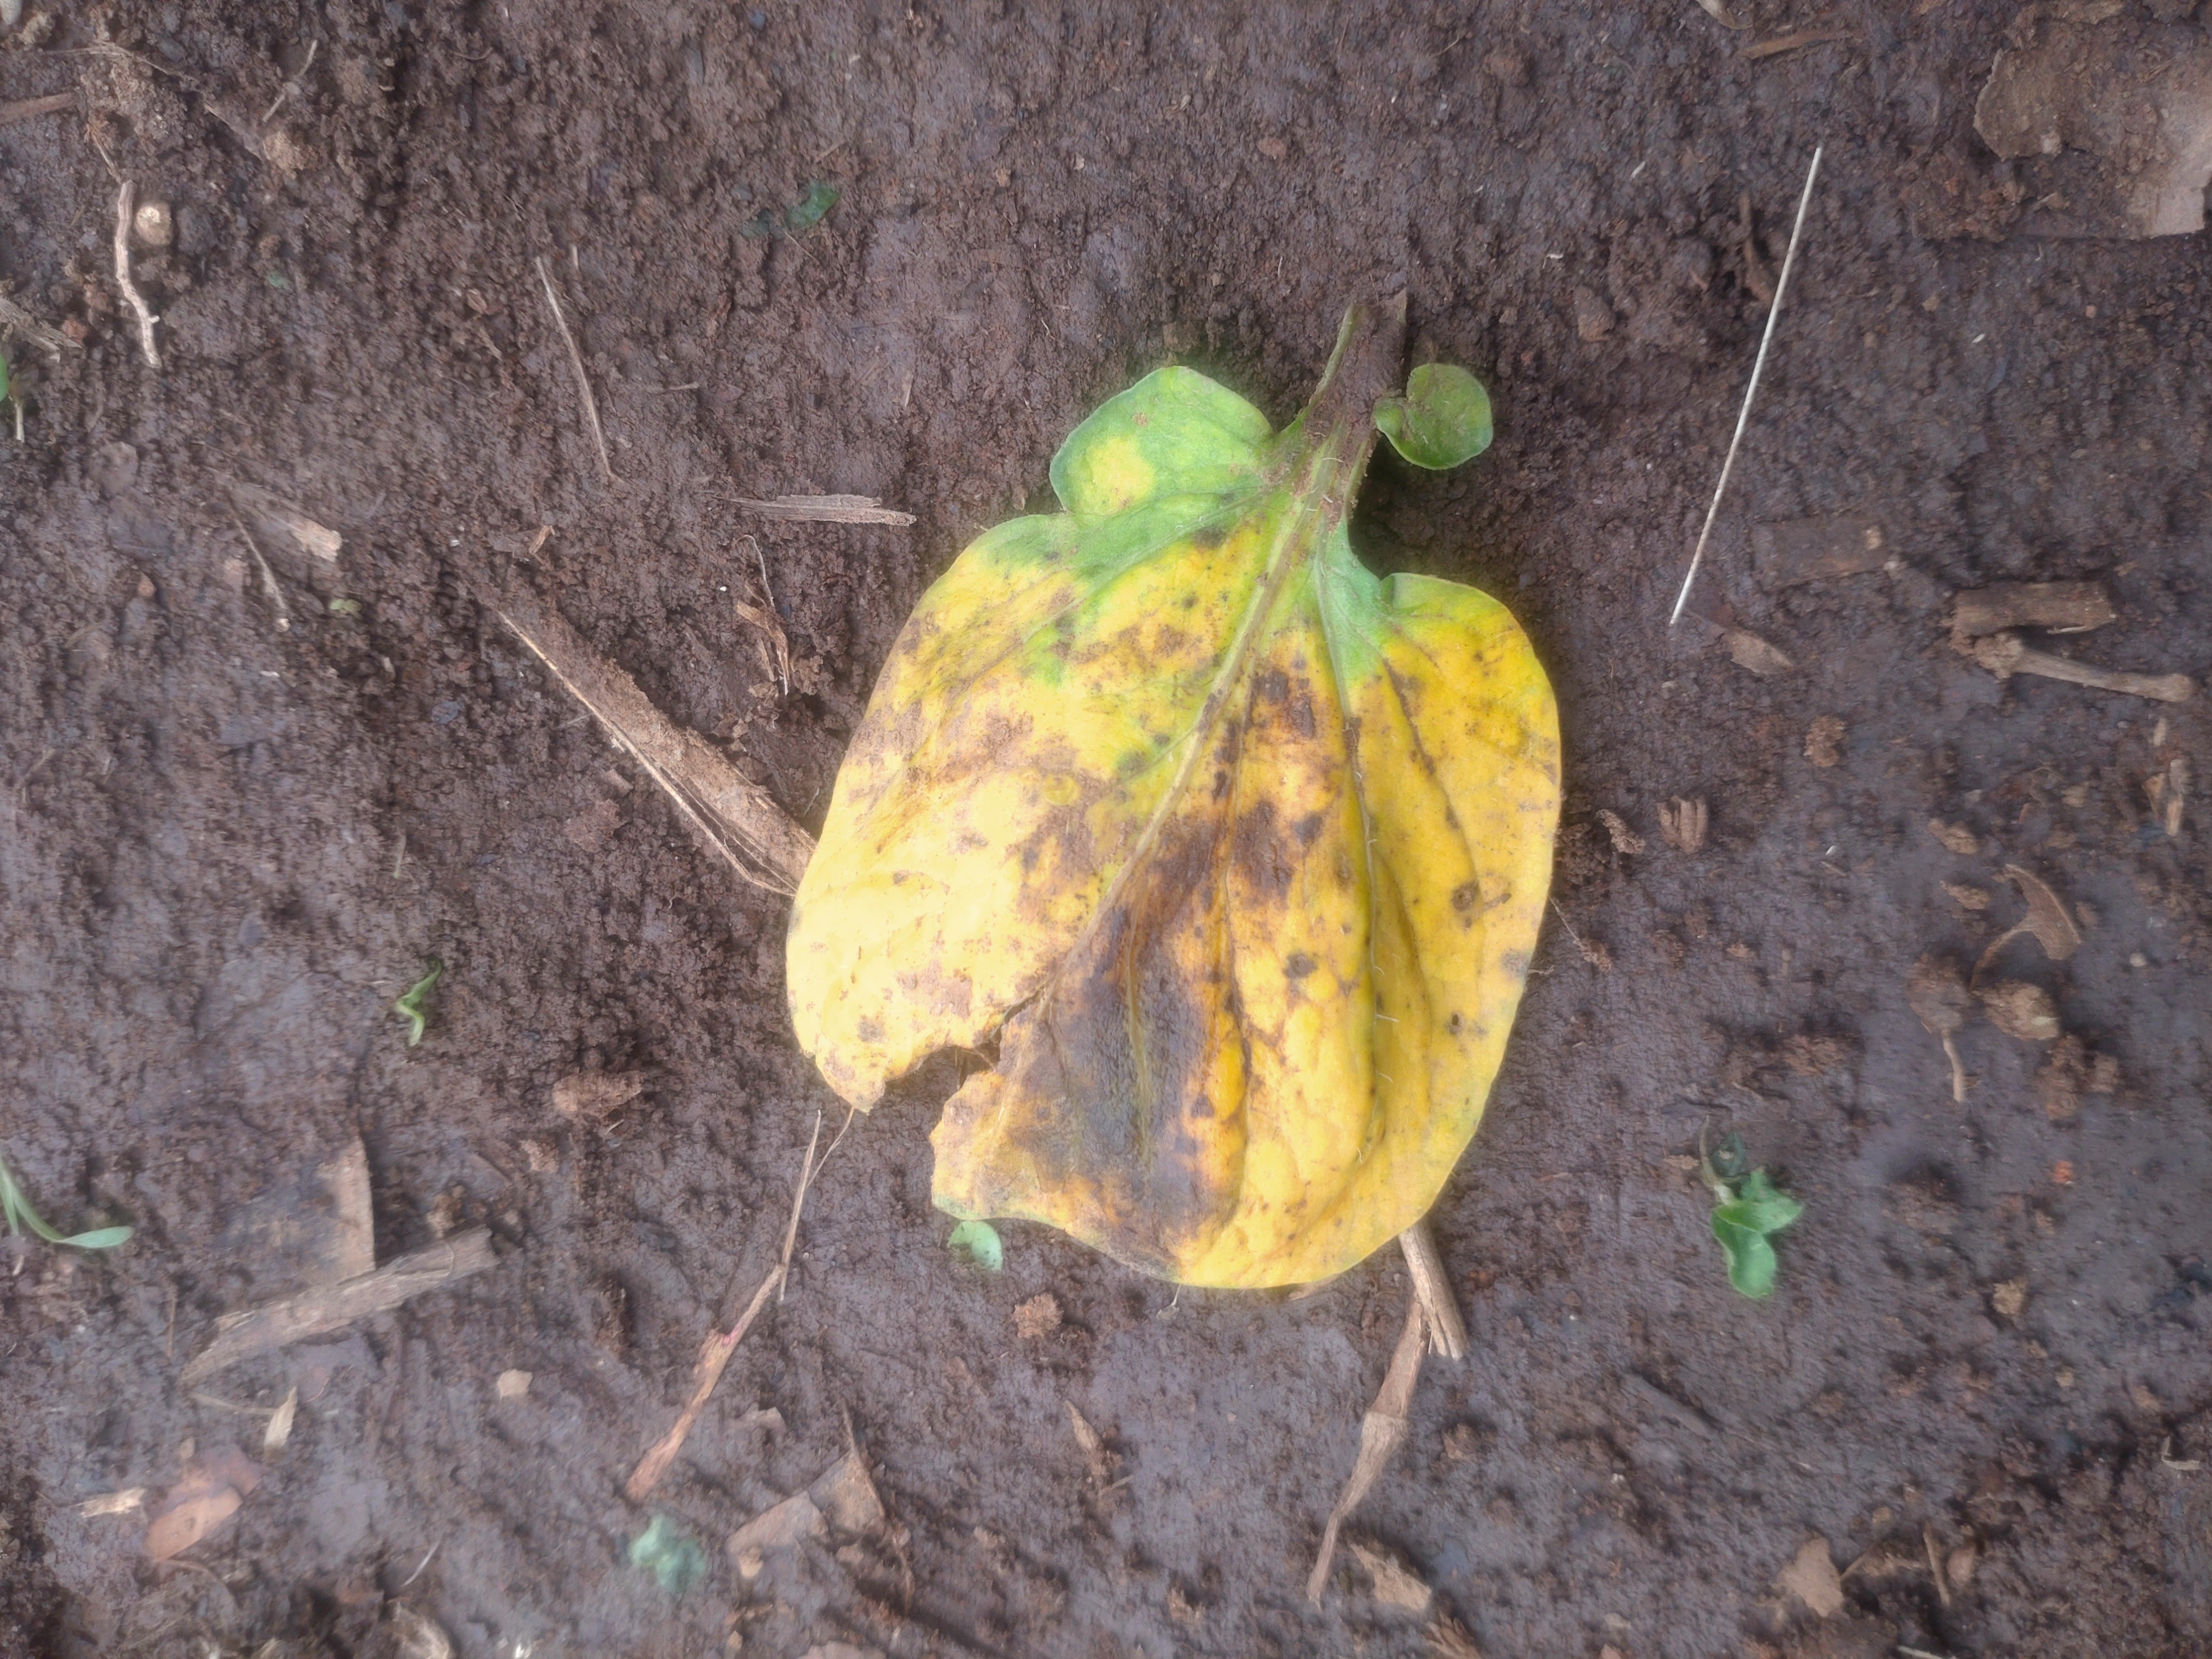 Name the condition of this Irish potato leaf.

late blight
